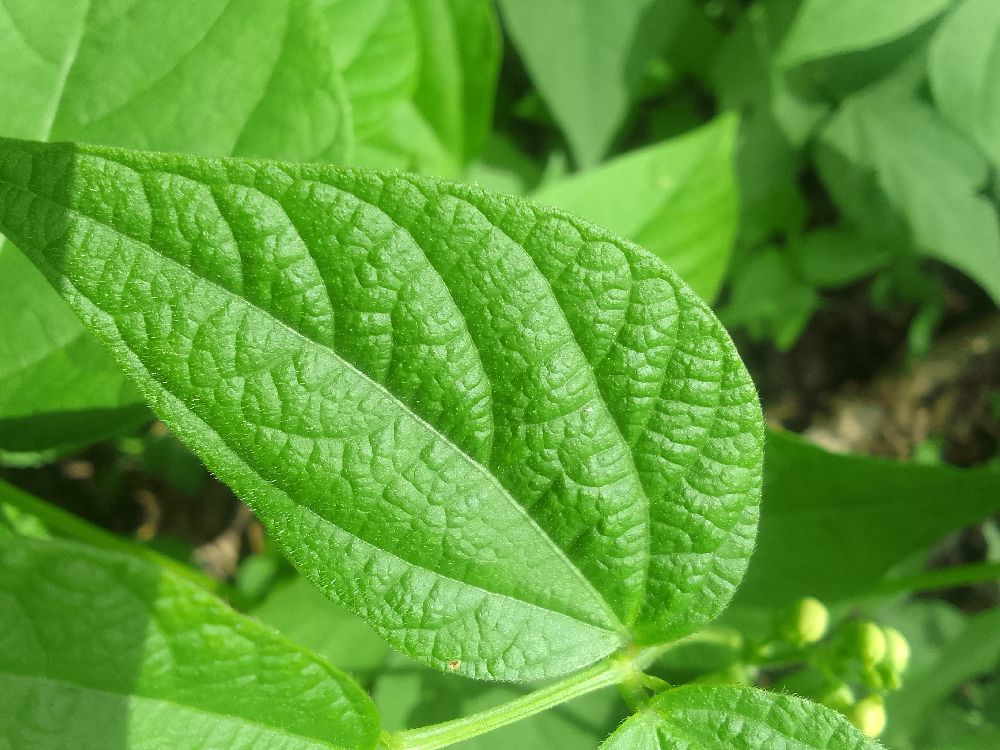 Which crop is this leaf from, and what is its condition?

common bean, healthy
